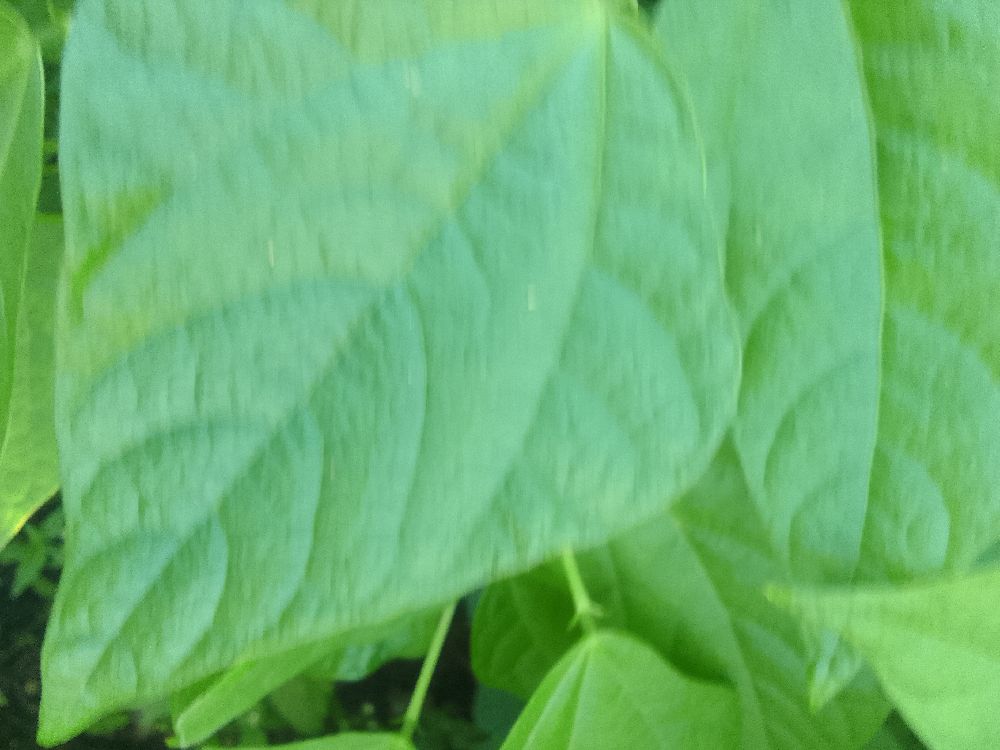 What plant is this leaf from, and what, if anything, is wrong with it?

common bean, healthy
